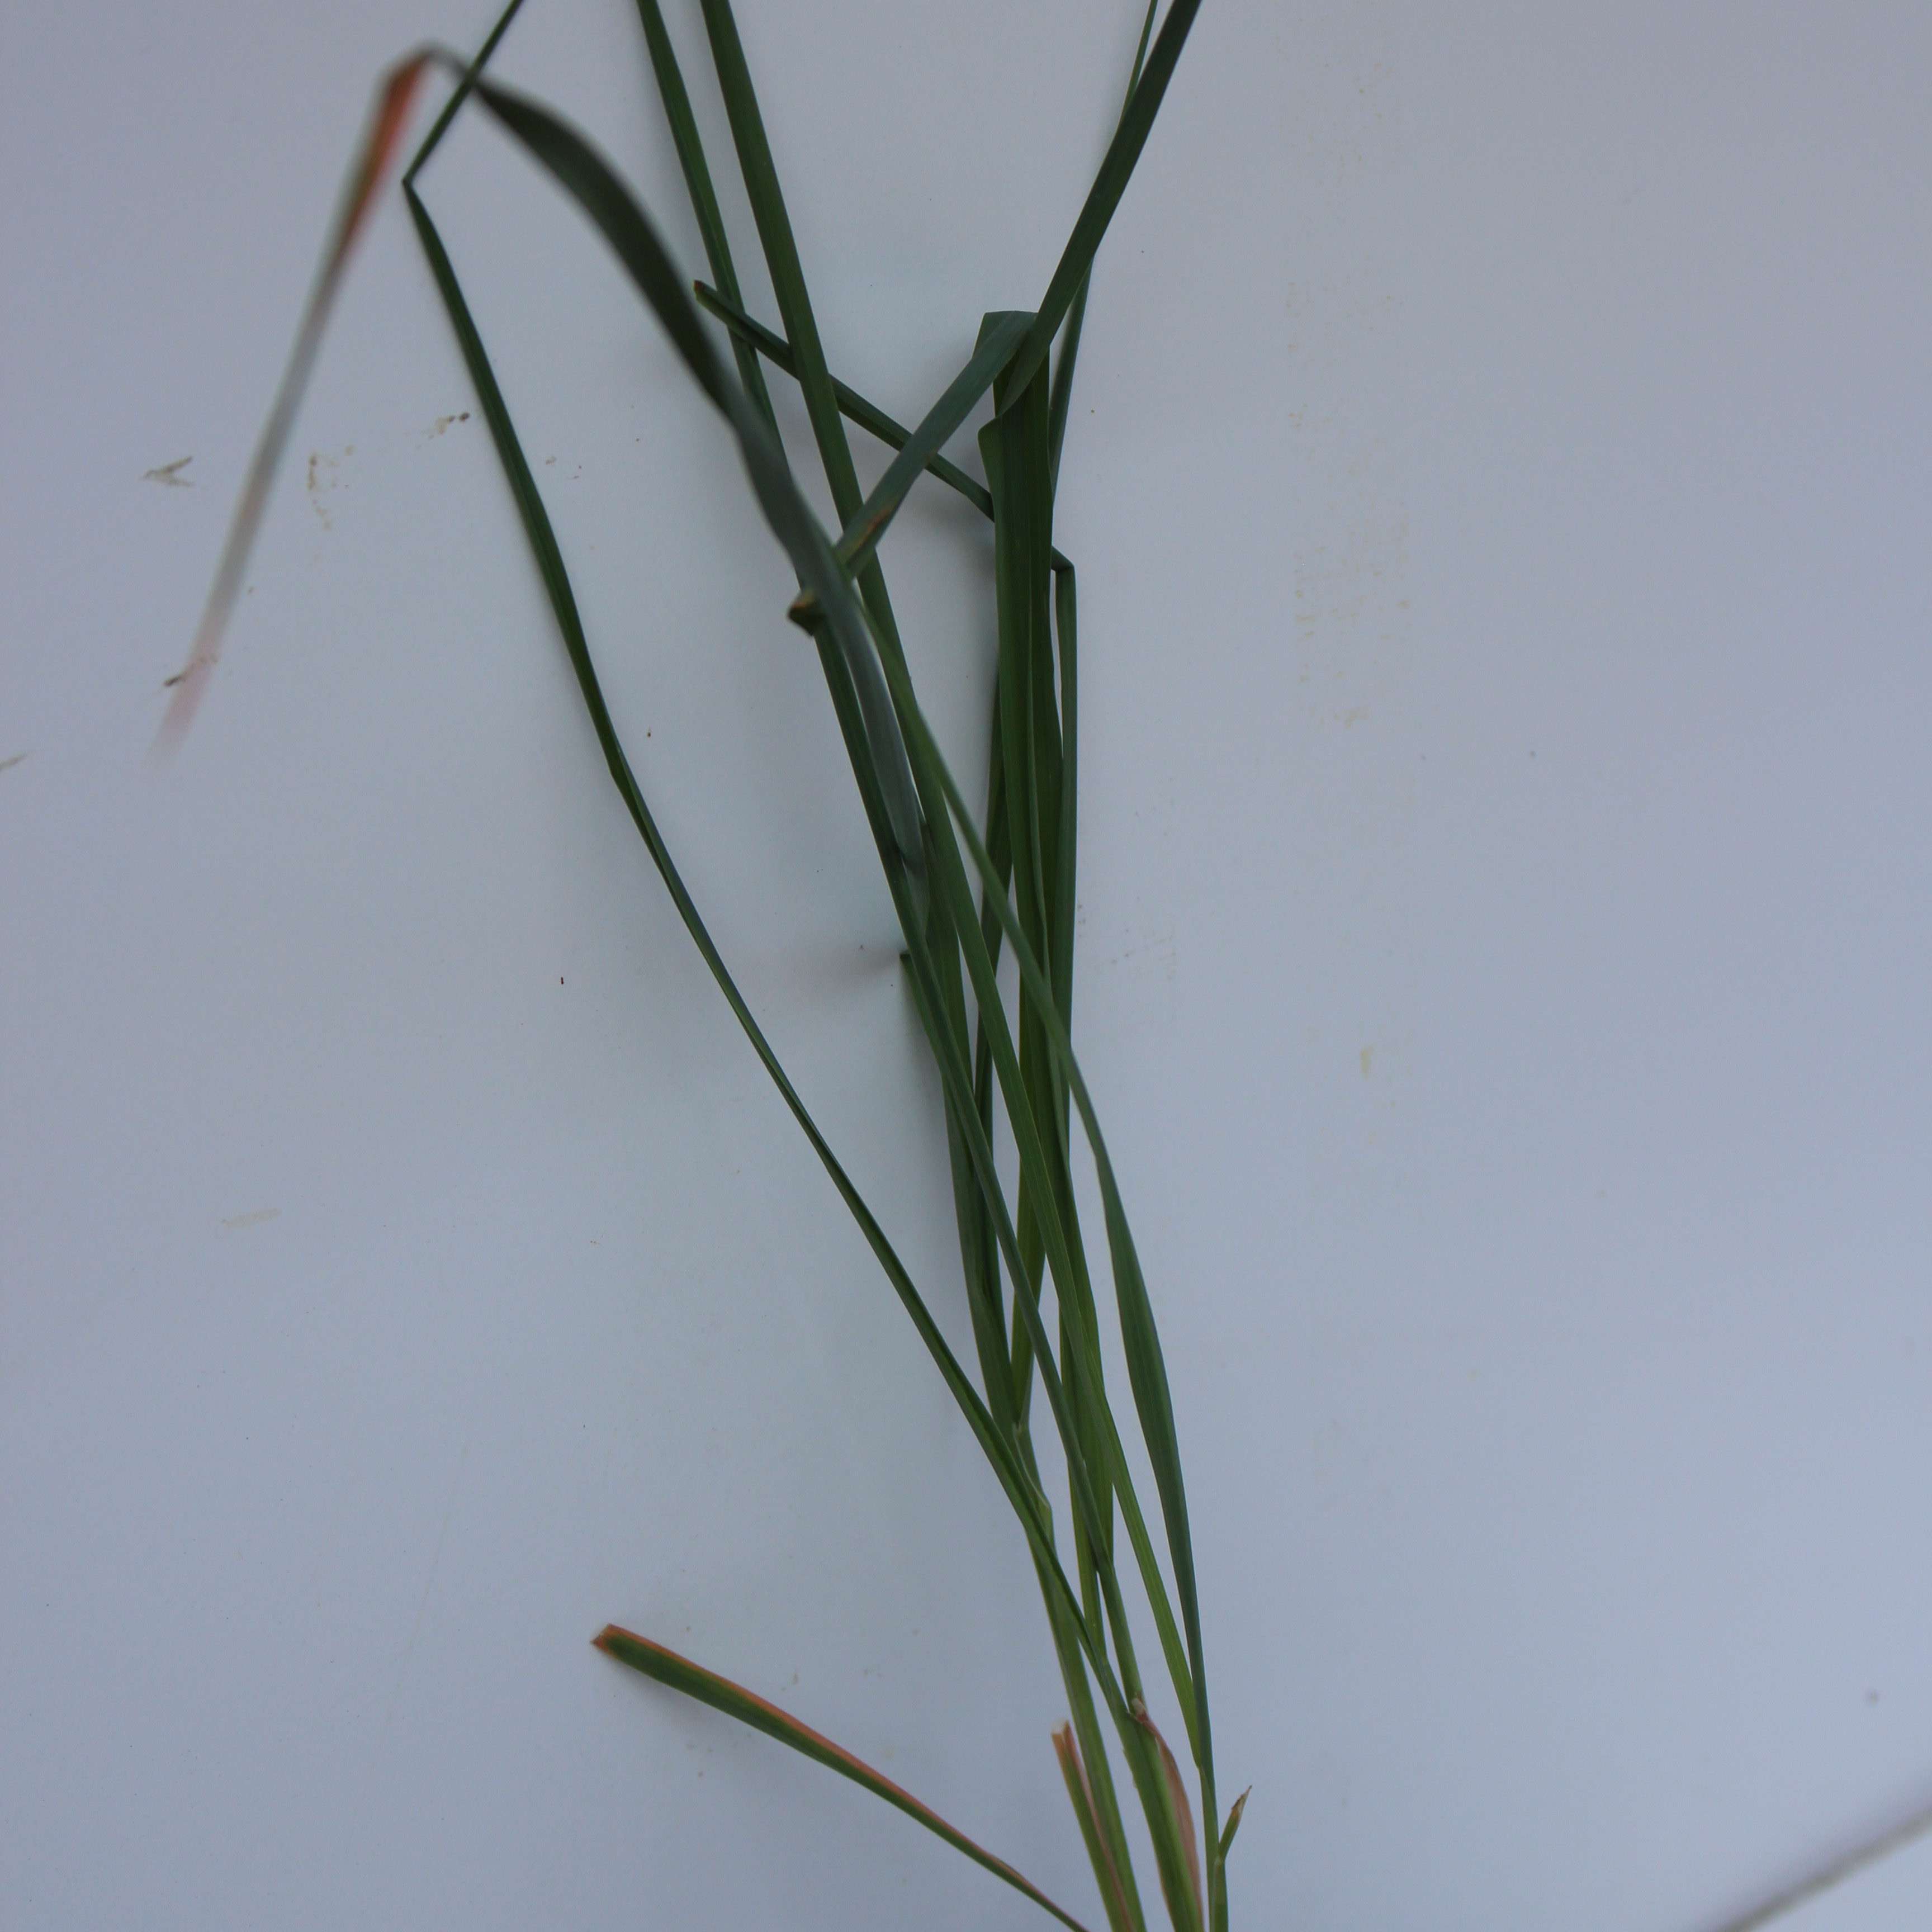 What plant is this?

Avena sterilis
